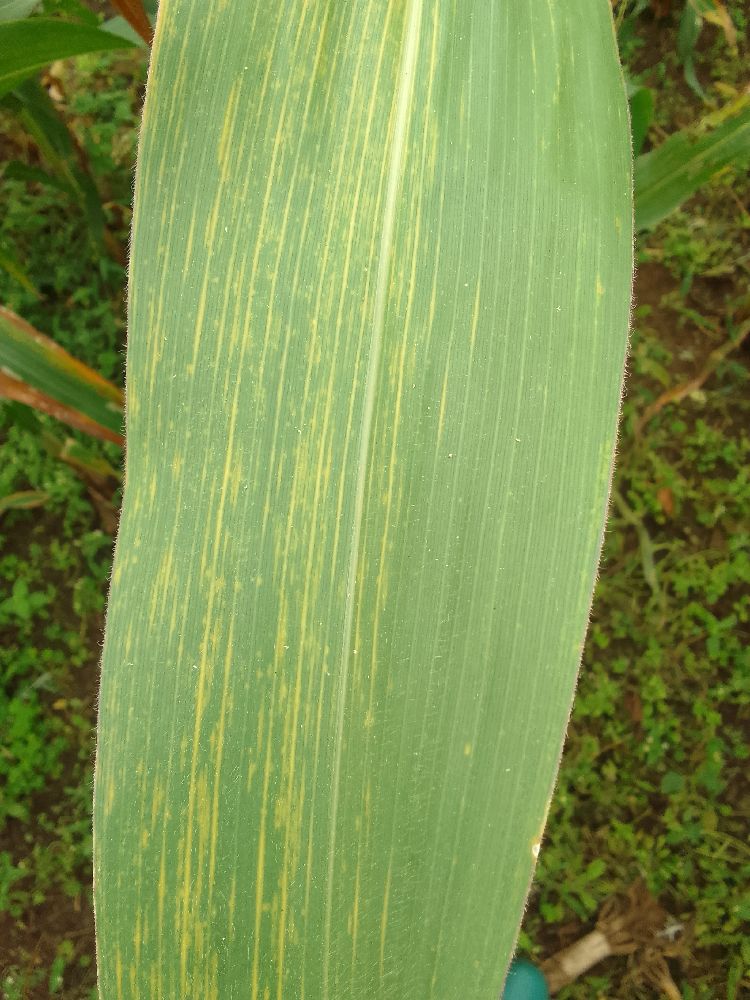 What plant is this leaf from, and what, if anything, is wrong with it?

maize, maize lethal necrosis
